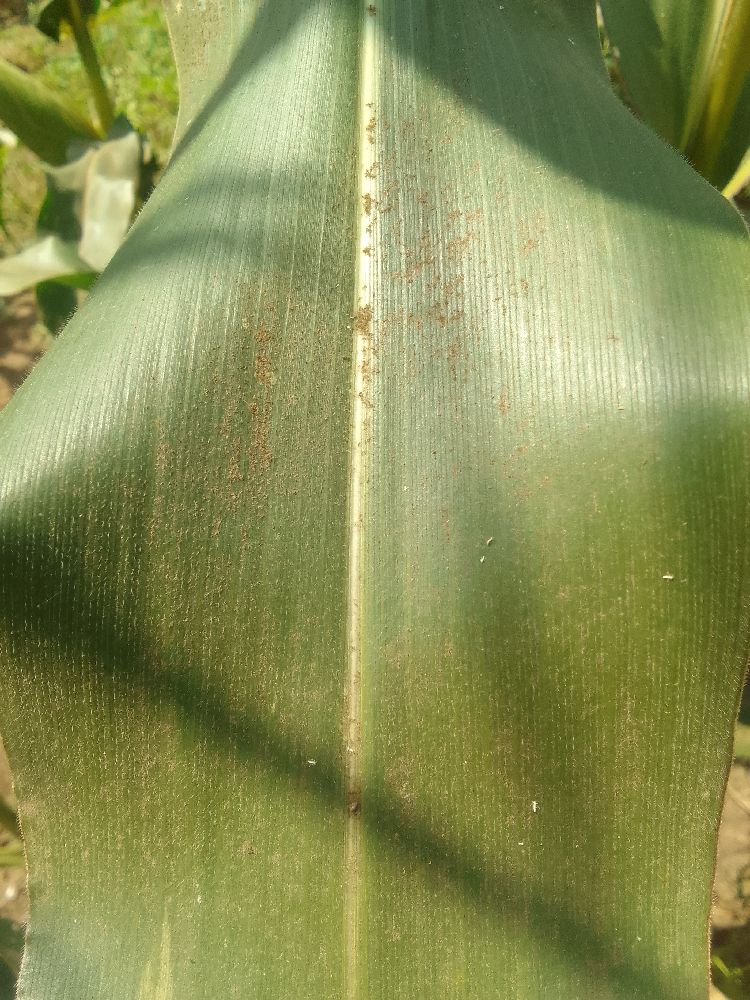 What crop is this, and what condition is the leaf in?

maize, healthy
